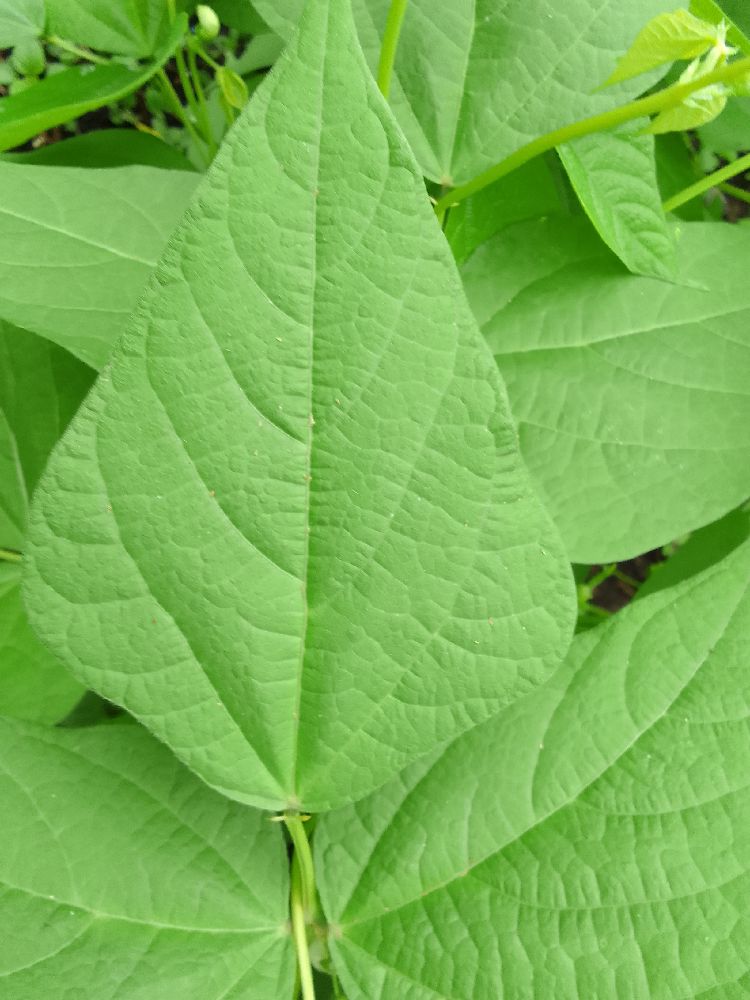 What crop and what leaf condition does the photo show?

common bean, healthy
